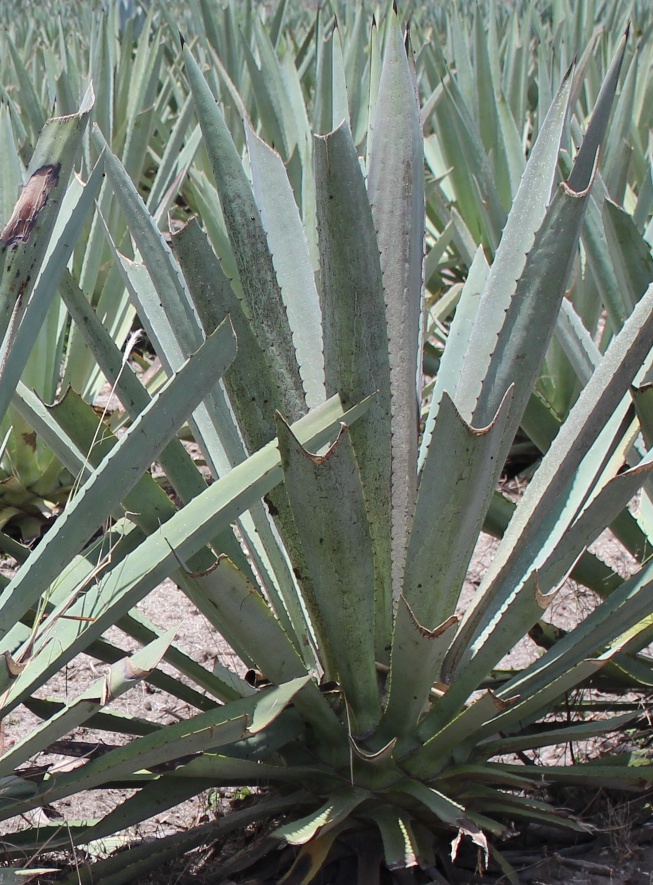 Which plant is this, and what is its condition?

agave, spotted
